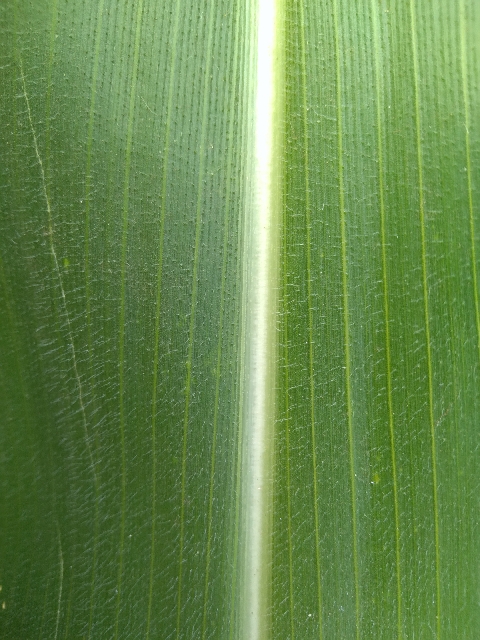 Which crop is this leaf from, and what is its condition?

maize, healthy
